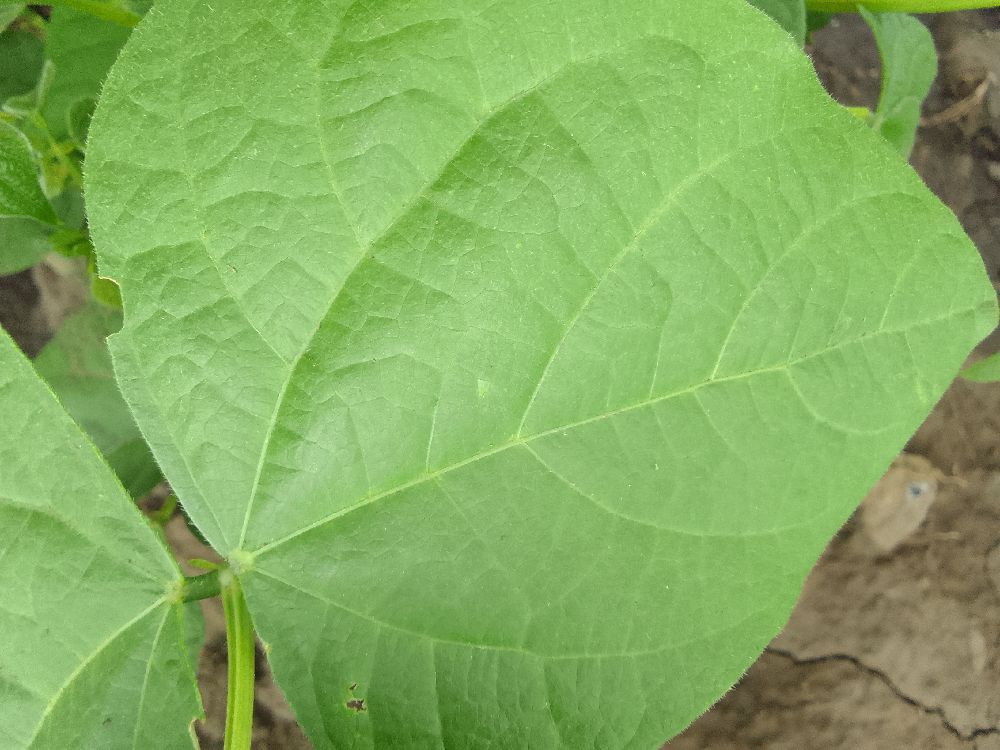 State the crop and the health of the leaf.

common bean, healthy
